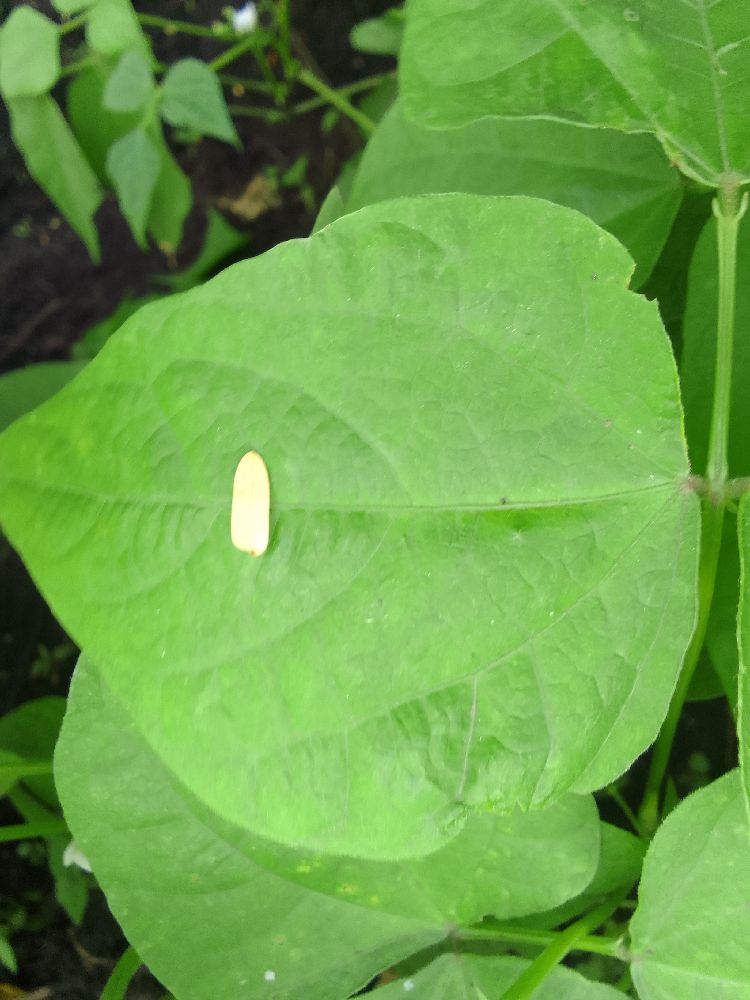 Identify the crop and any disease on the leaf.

common bean, healthy
